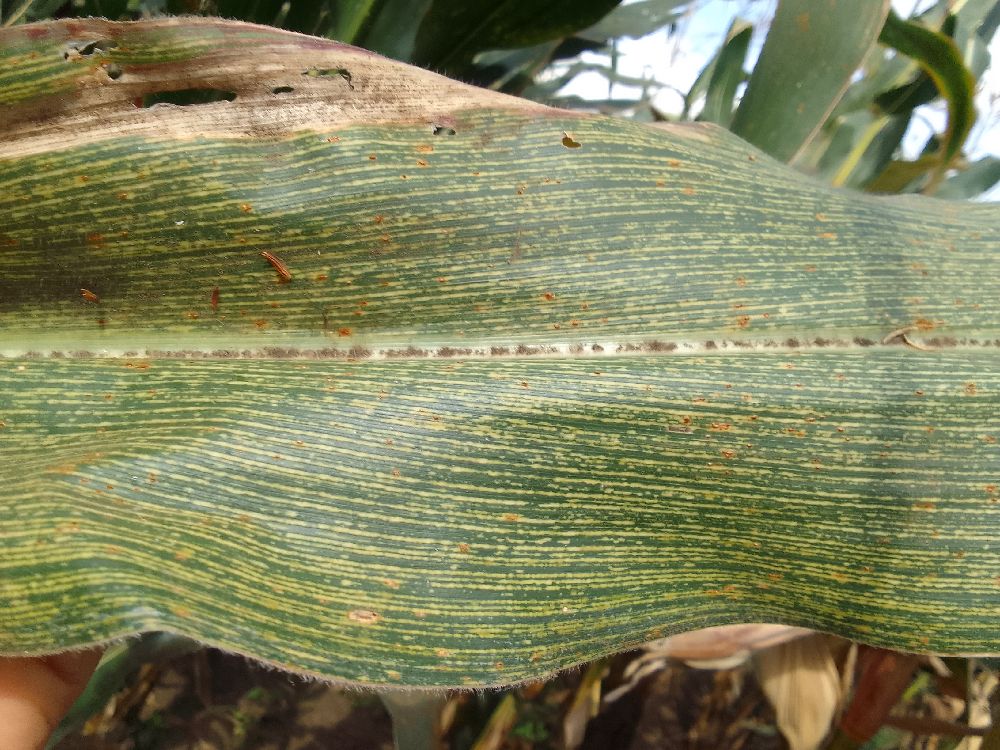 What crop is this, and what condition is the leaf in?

maize, maize streak virus
